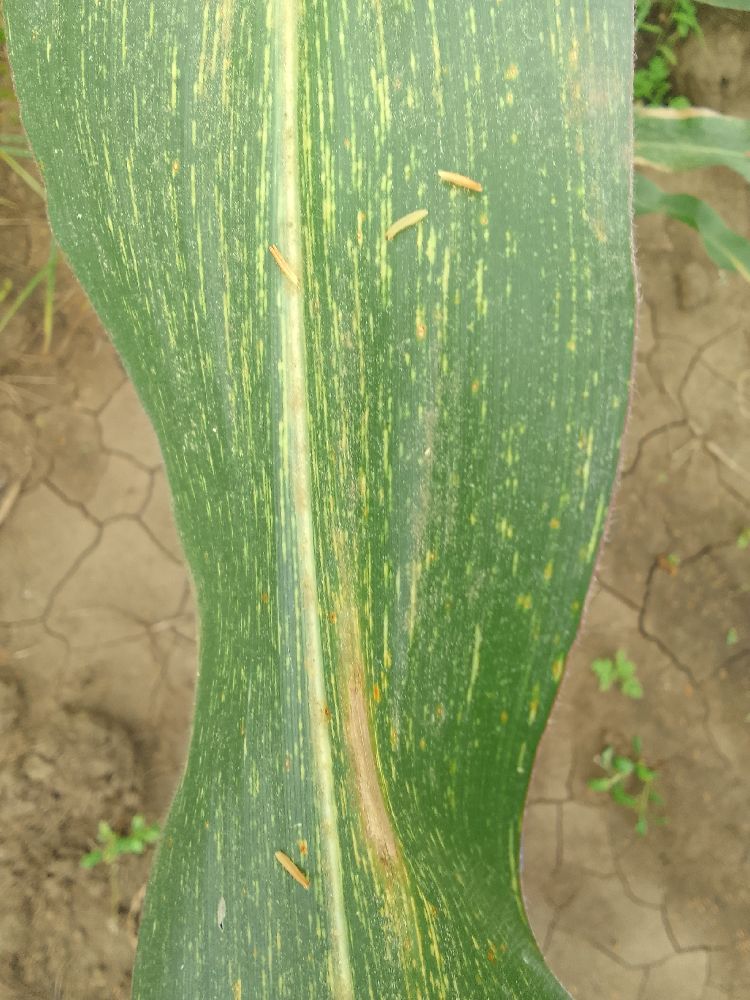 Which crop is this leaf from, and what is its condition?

maize, maize streak virus
